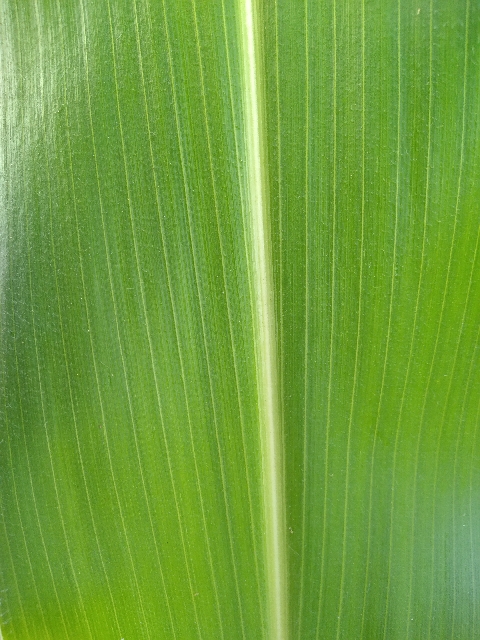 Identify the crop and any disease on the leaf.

maize, healthy
